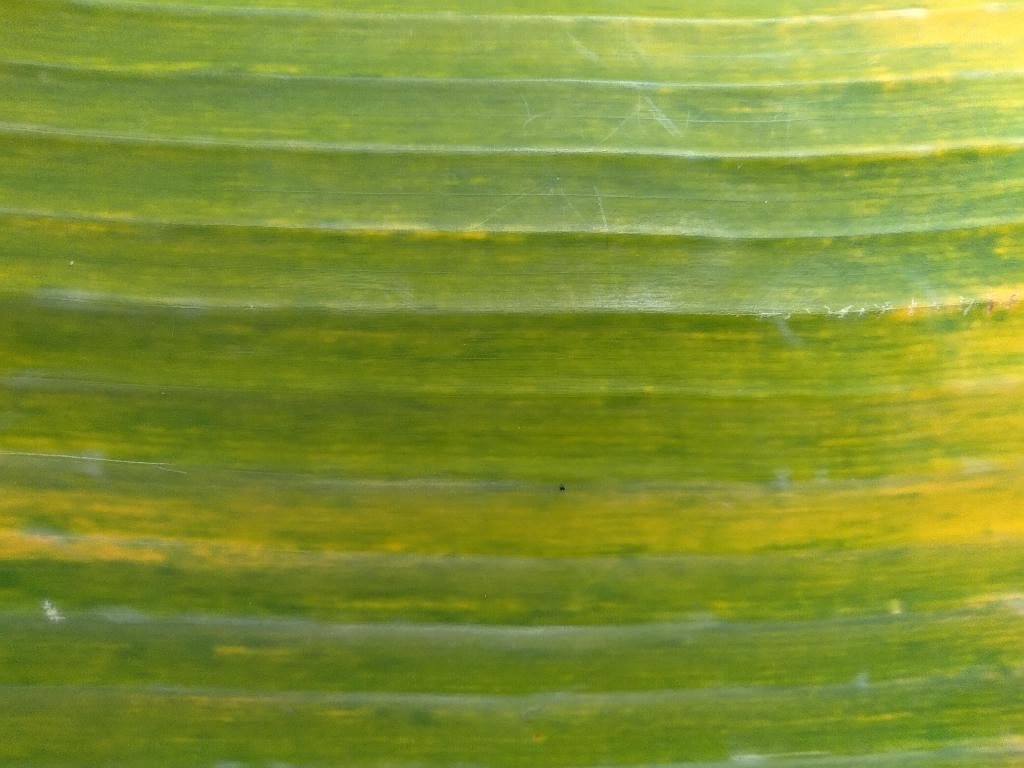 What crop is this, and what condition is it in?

banana, fusarium wilt race 1
